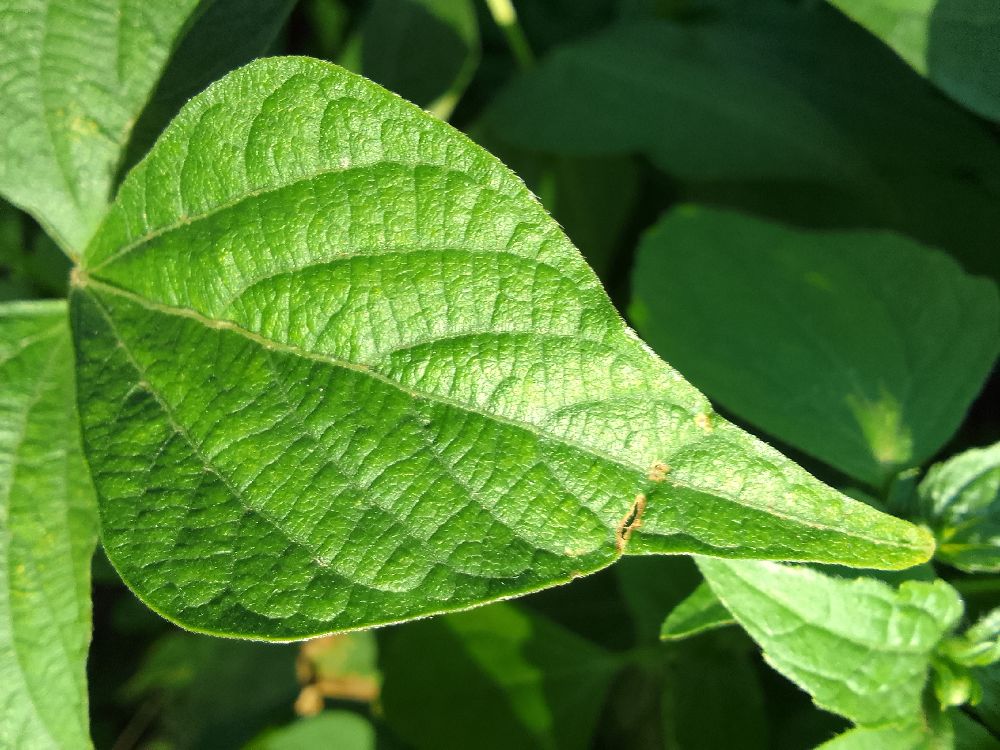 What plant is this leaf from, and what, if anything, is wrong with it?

common bean, healthy
